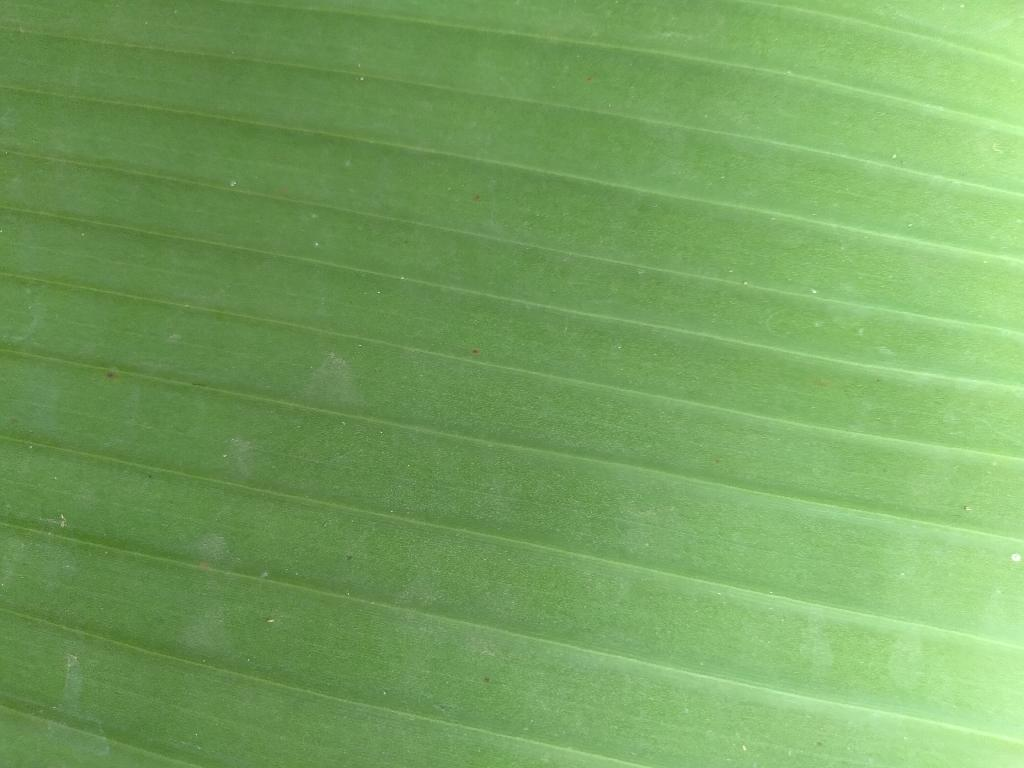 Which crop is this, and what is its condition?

banana, healthy
